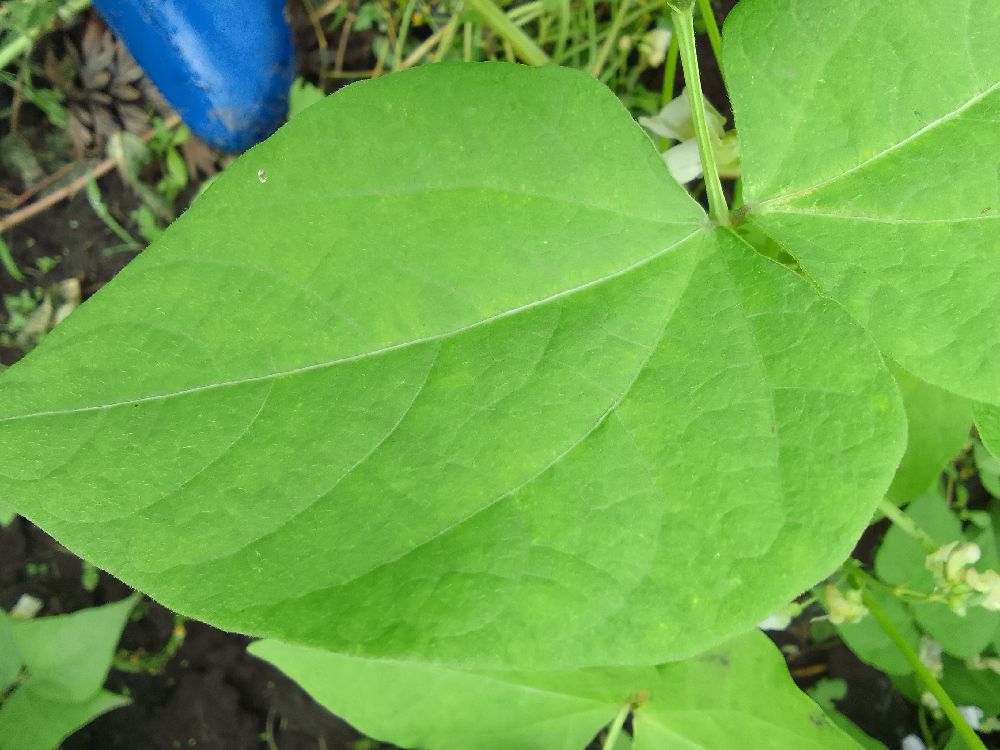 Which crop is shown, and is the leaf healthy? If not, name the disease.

common bean, healthy
